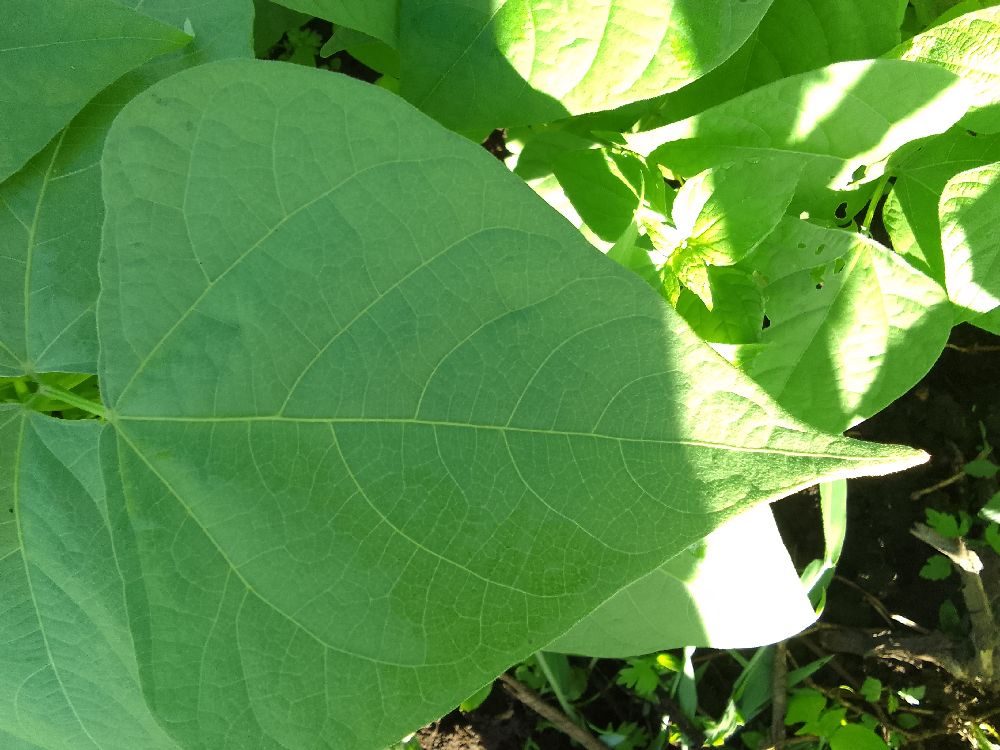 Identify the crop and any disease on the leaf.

common bean, healthy
